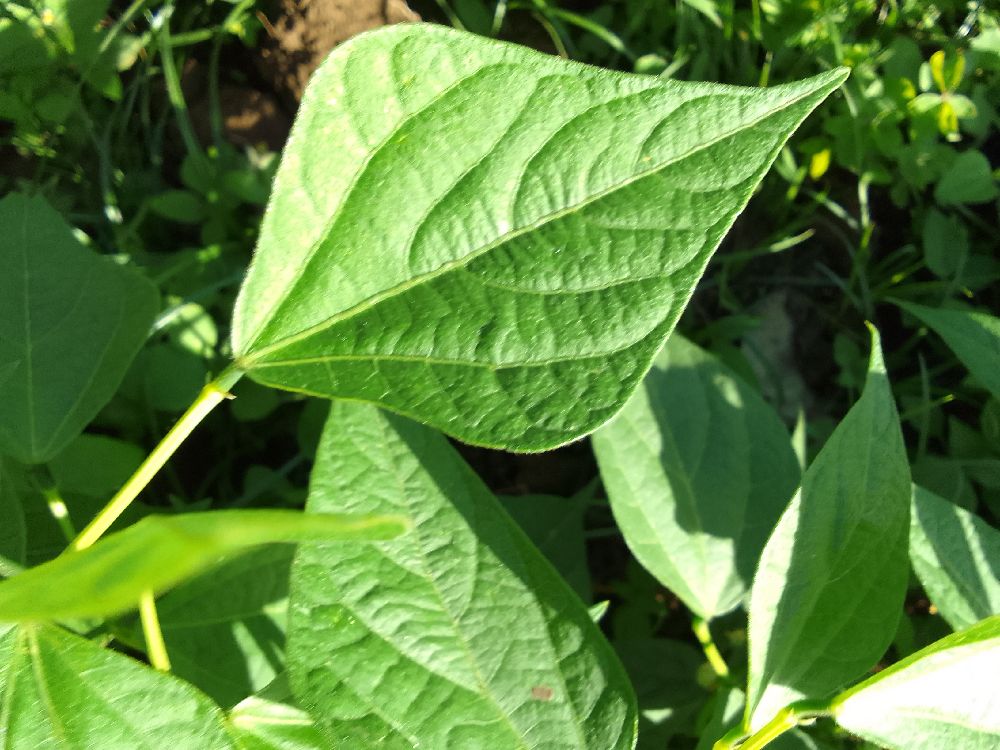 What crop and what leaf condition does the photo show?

common bean, healthy
